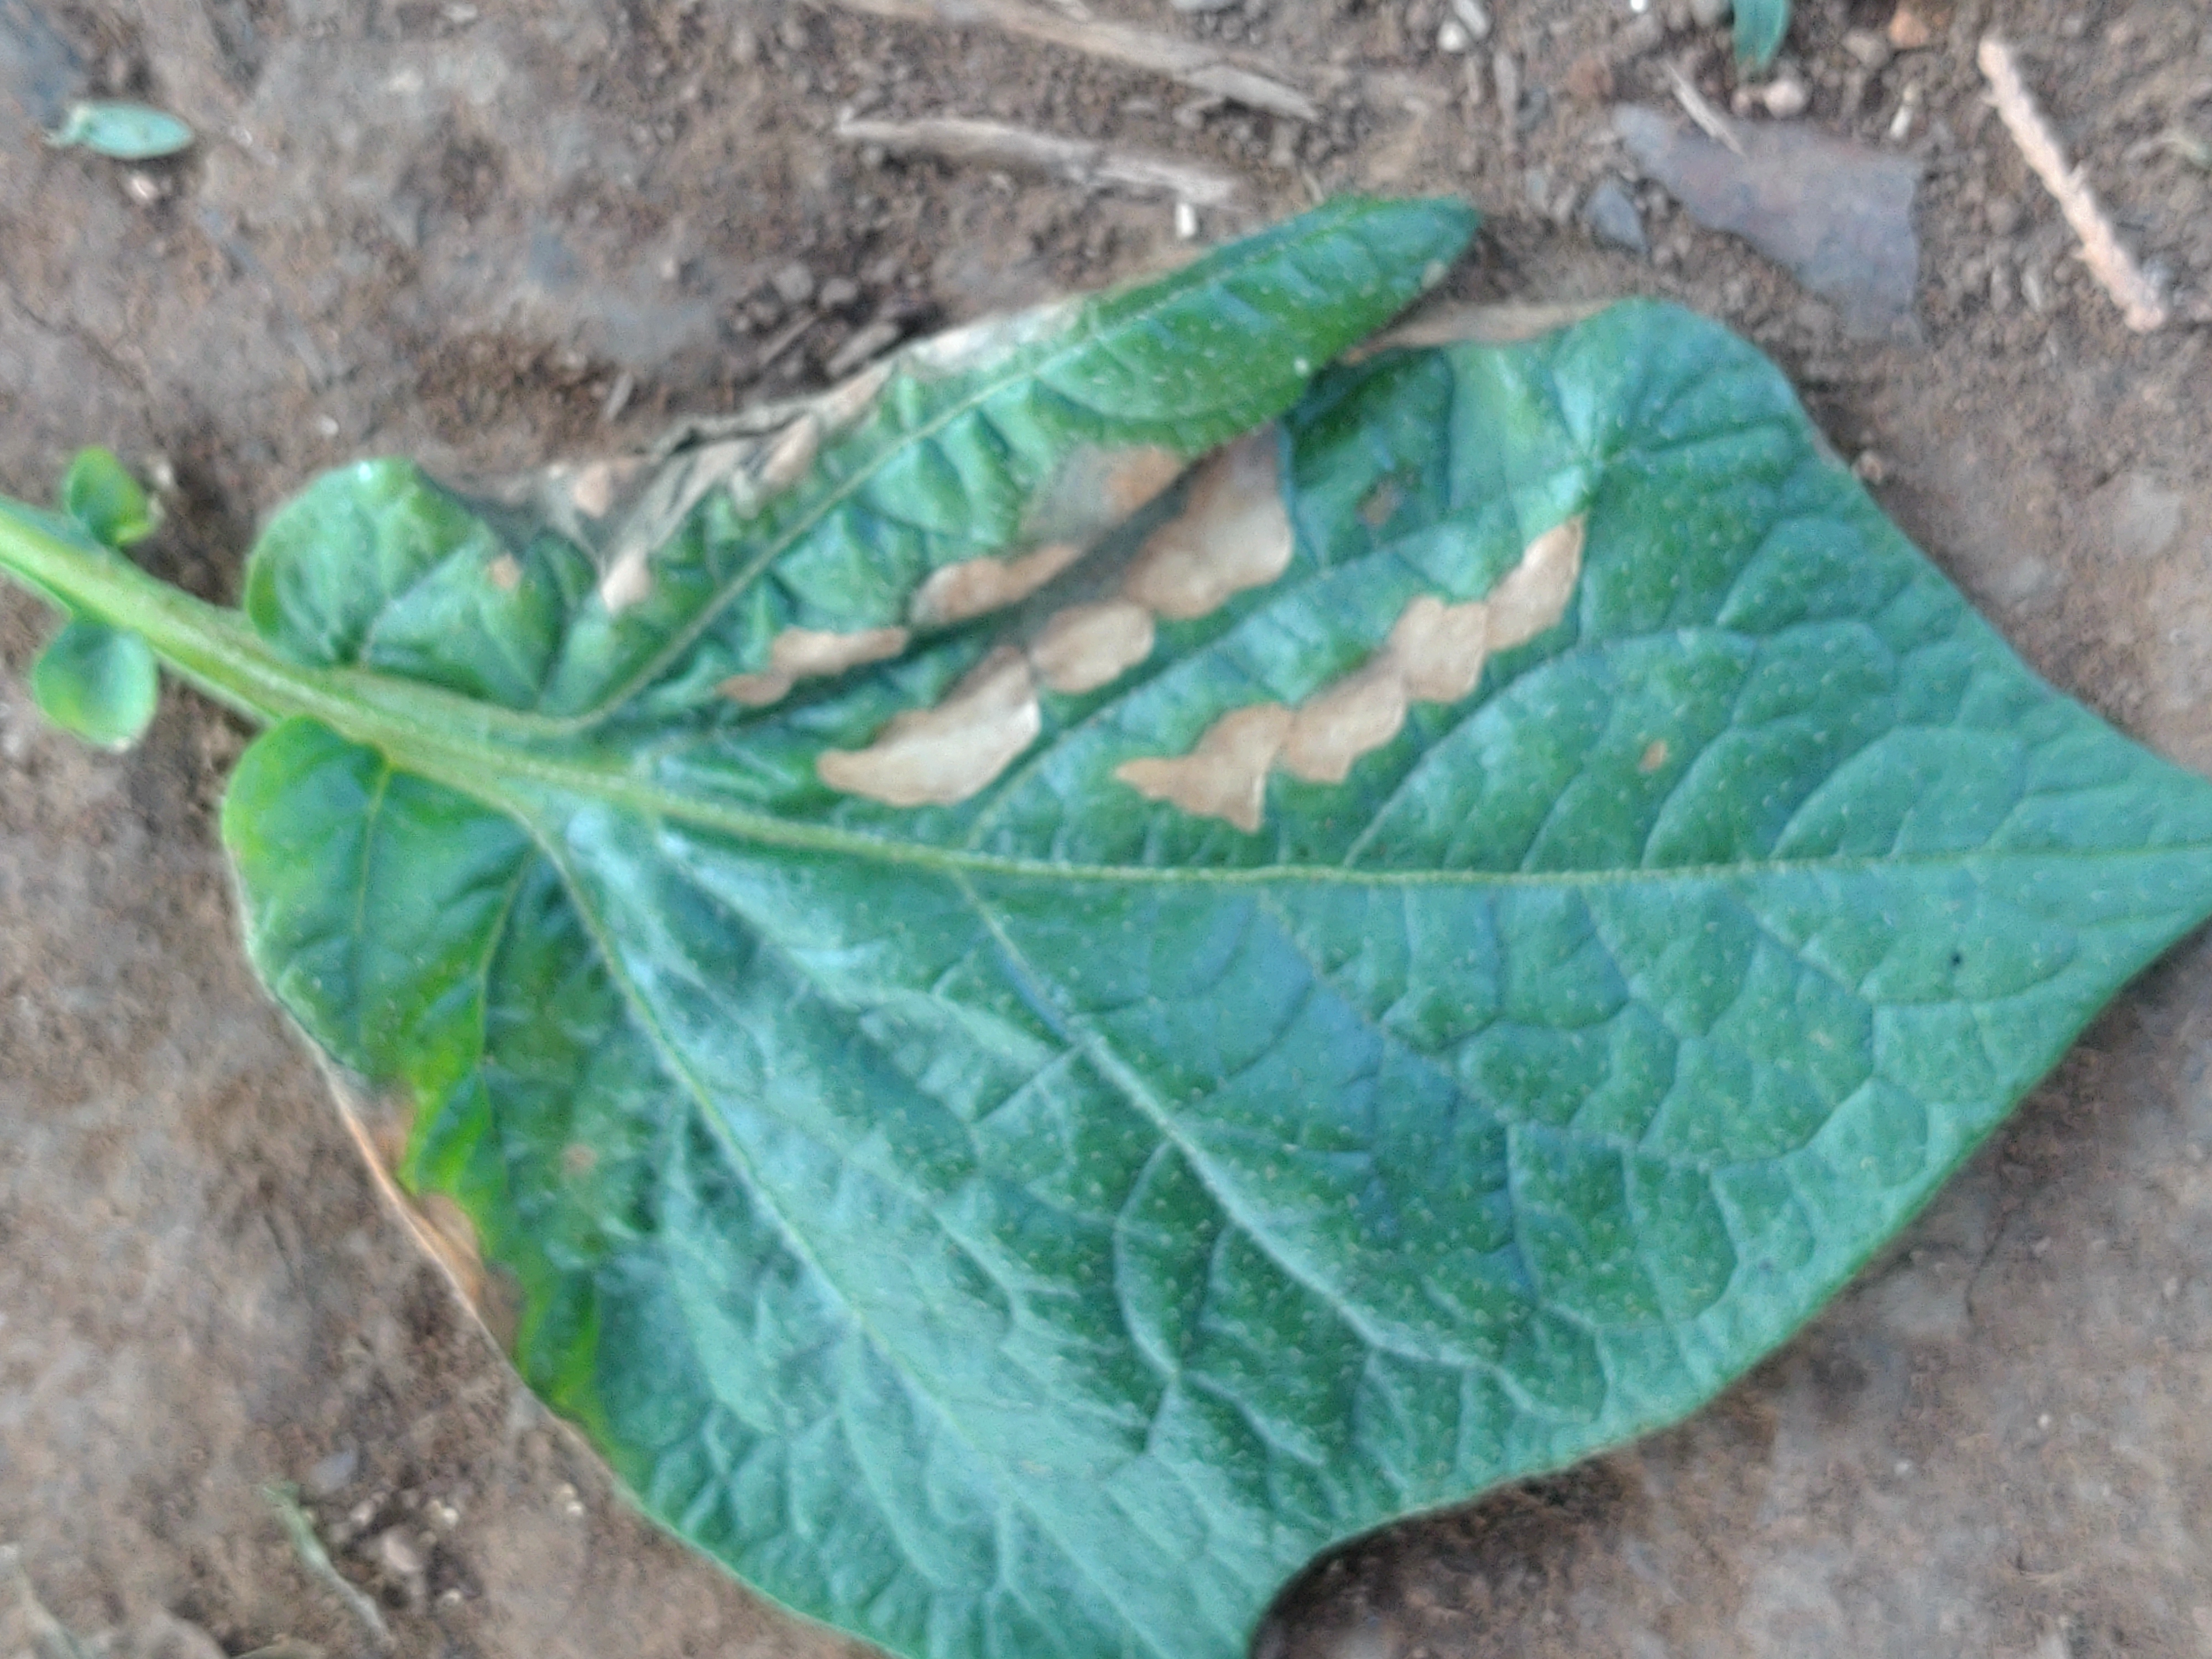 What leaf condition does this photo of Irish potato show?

early blight
